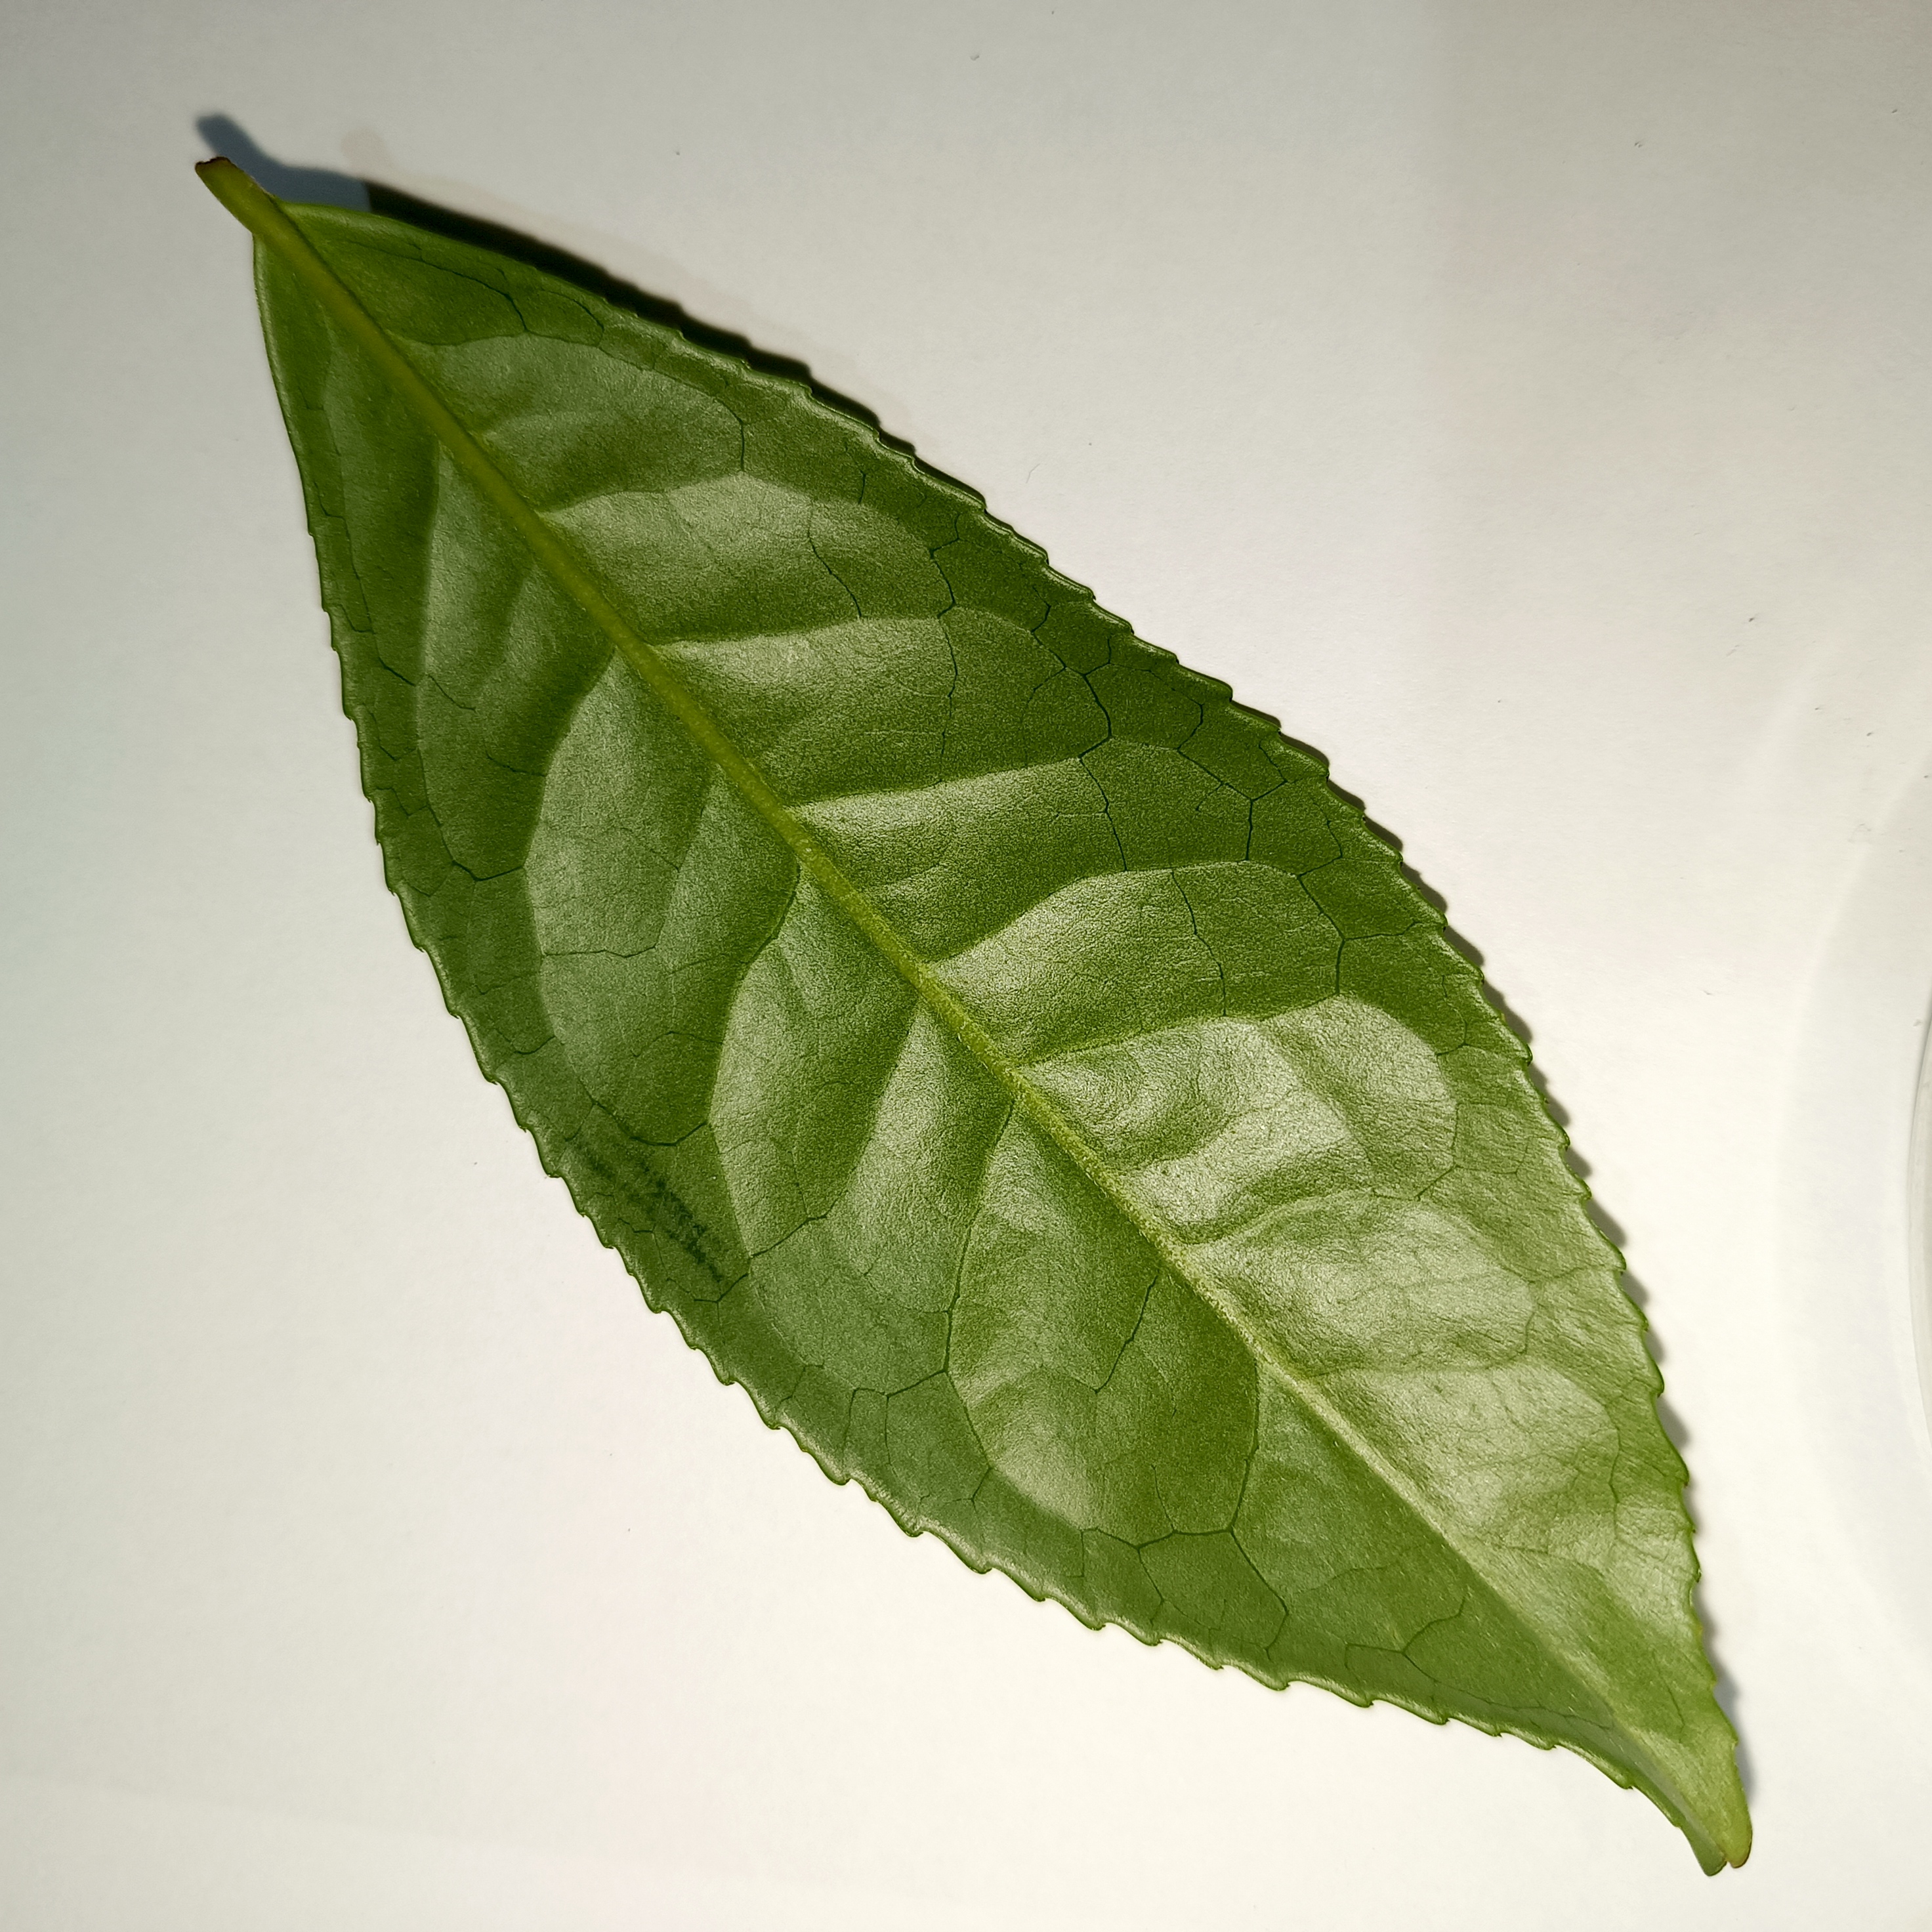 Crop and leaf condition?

tea, healthy
